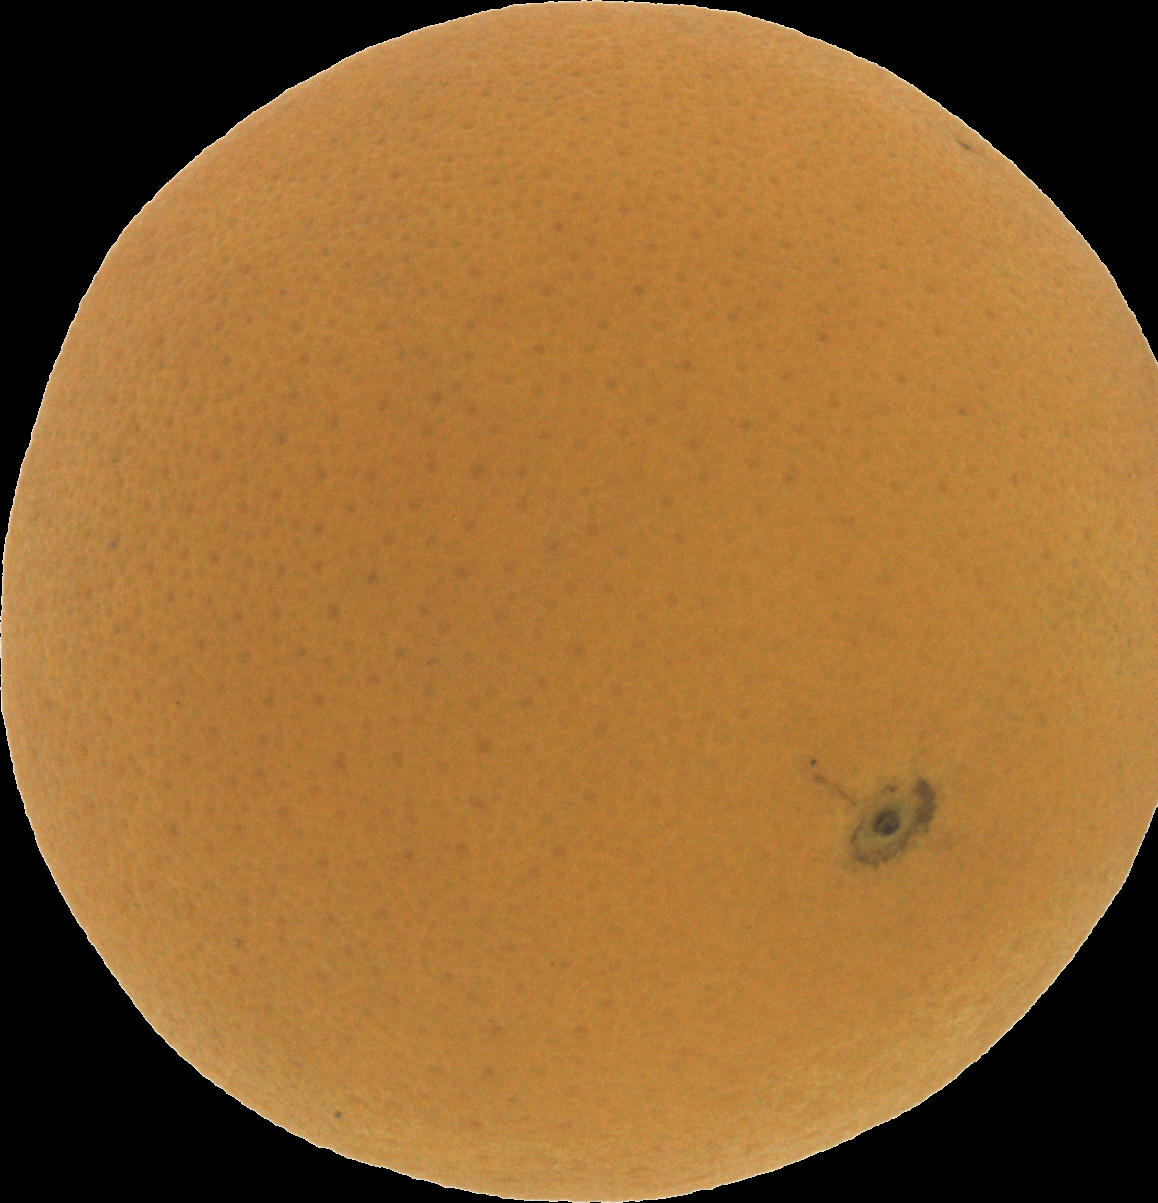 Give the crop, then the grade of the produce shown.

orange, good
